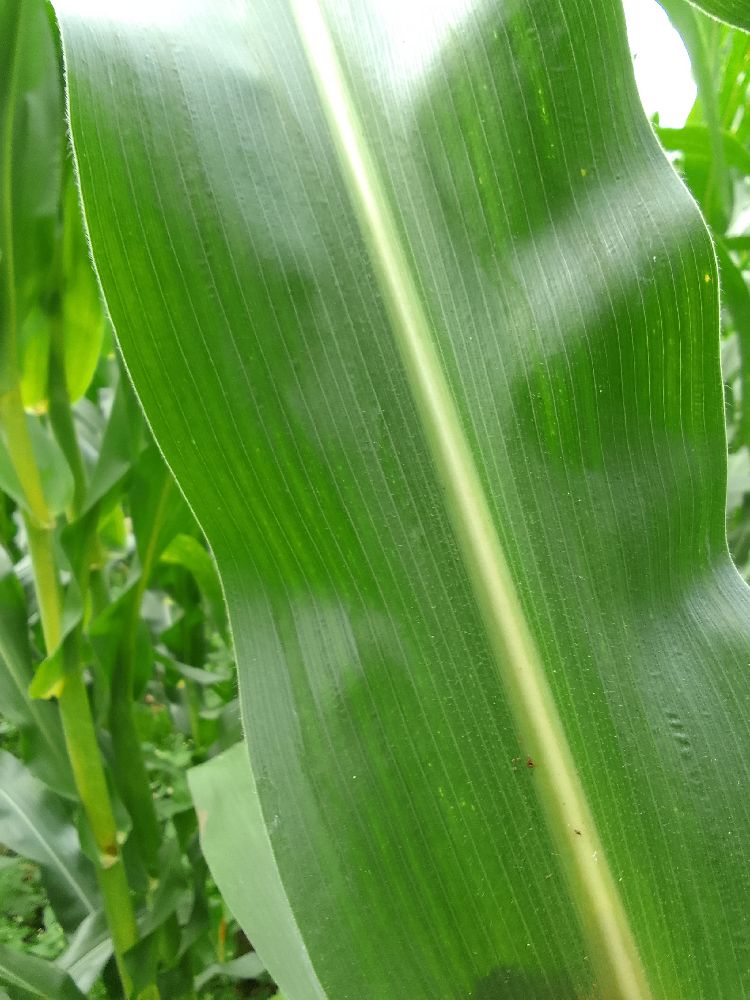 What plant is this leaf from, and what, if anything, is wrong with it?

maize, healthy
